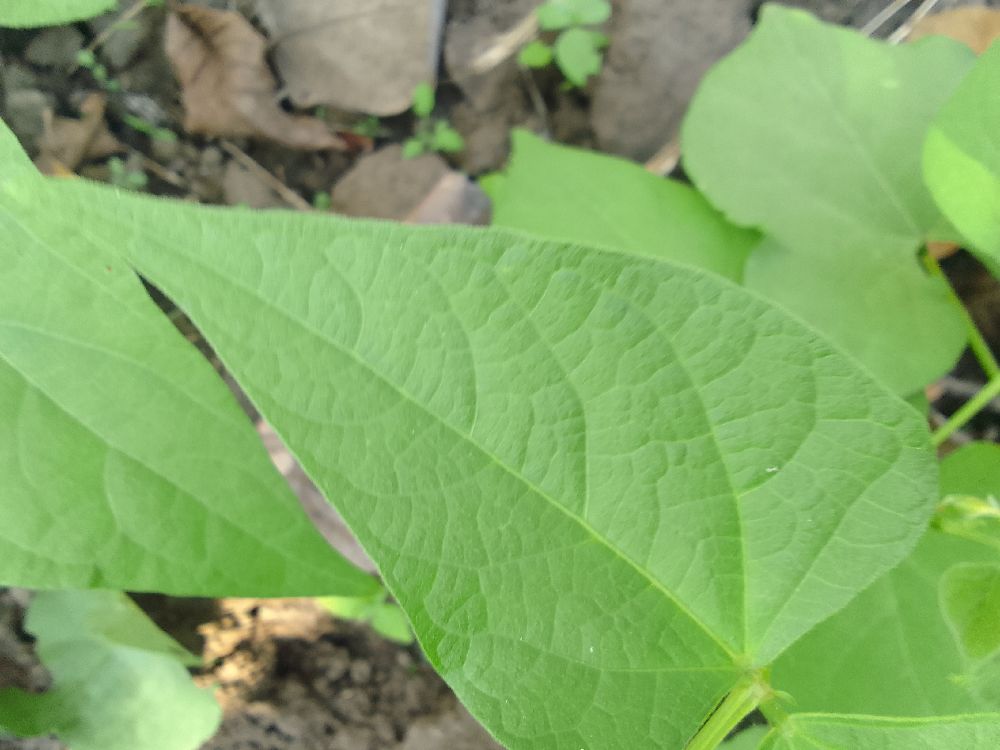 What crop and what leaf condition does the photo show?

common bean, healthy
